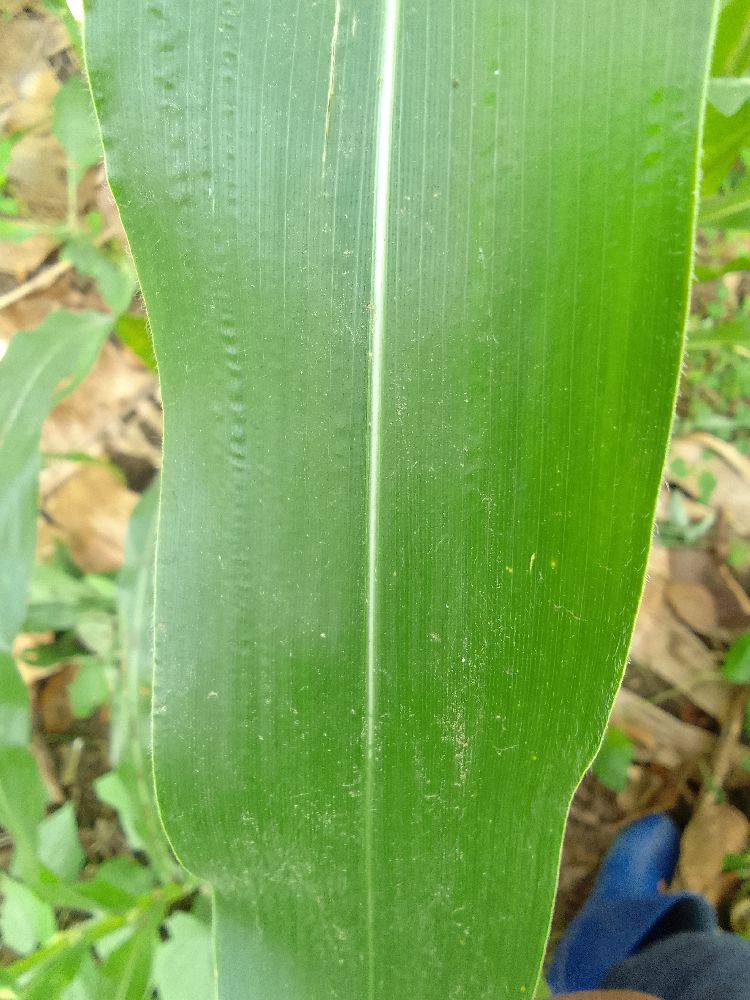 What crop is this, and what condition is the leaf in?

maize, healthy
